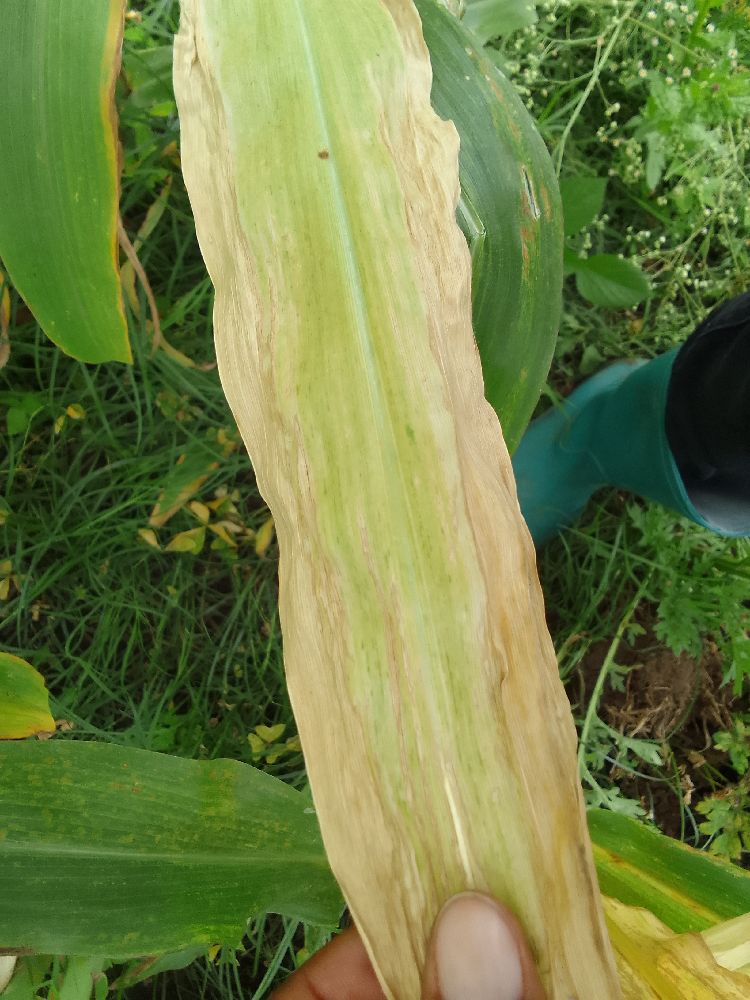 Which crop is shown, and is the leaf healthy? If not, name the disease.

maize, maize lethal necrosis
